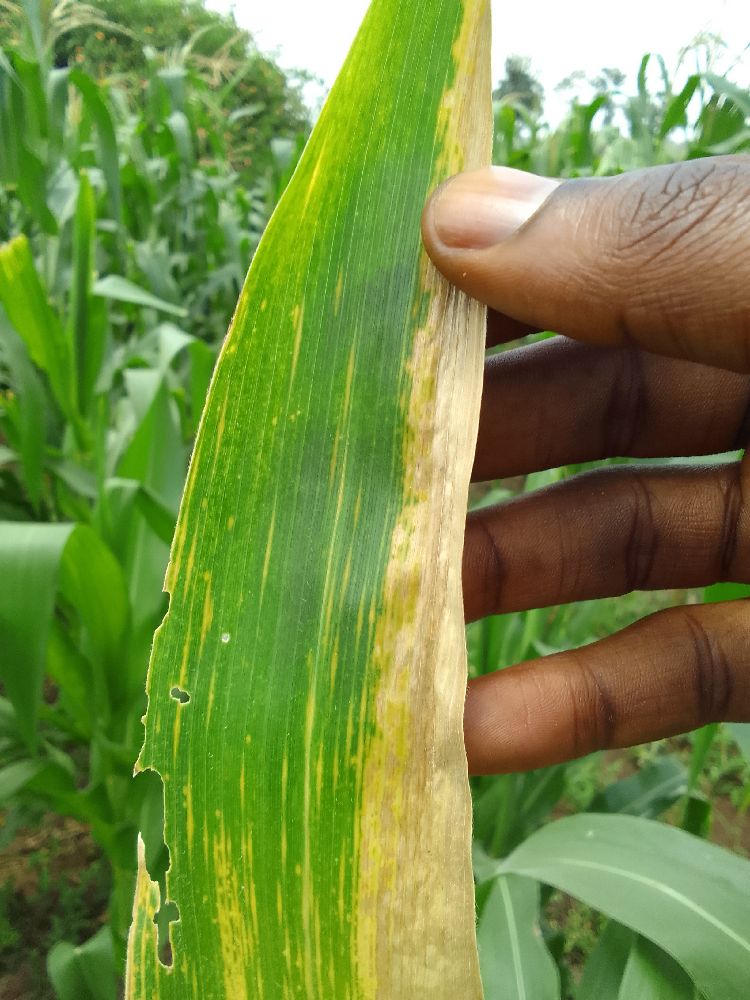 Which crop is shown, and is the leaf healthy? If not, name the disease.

maize, maize lethal necrosis
